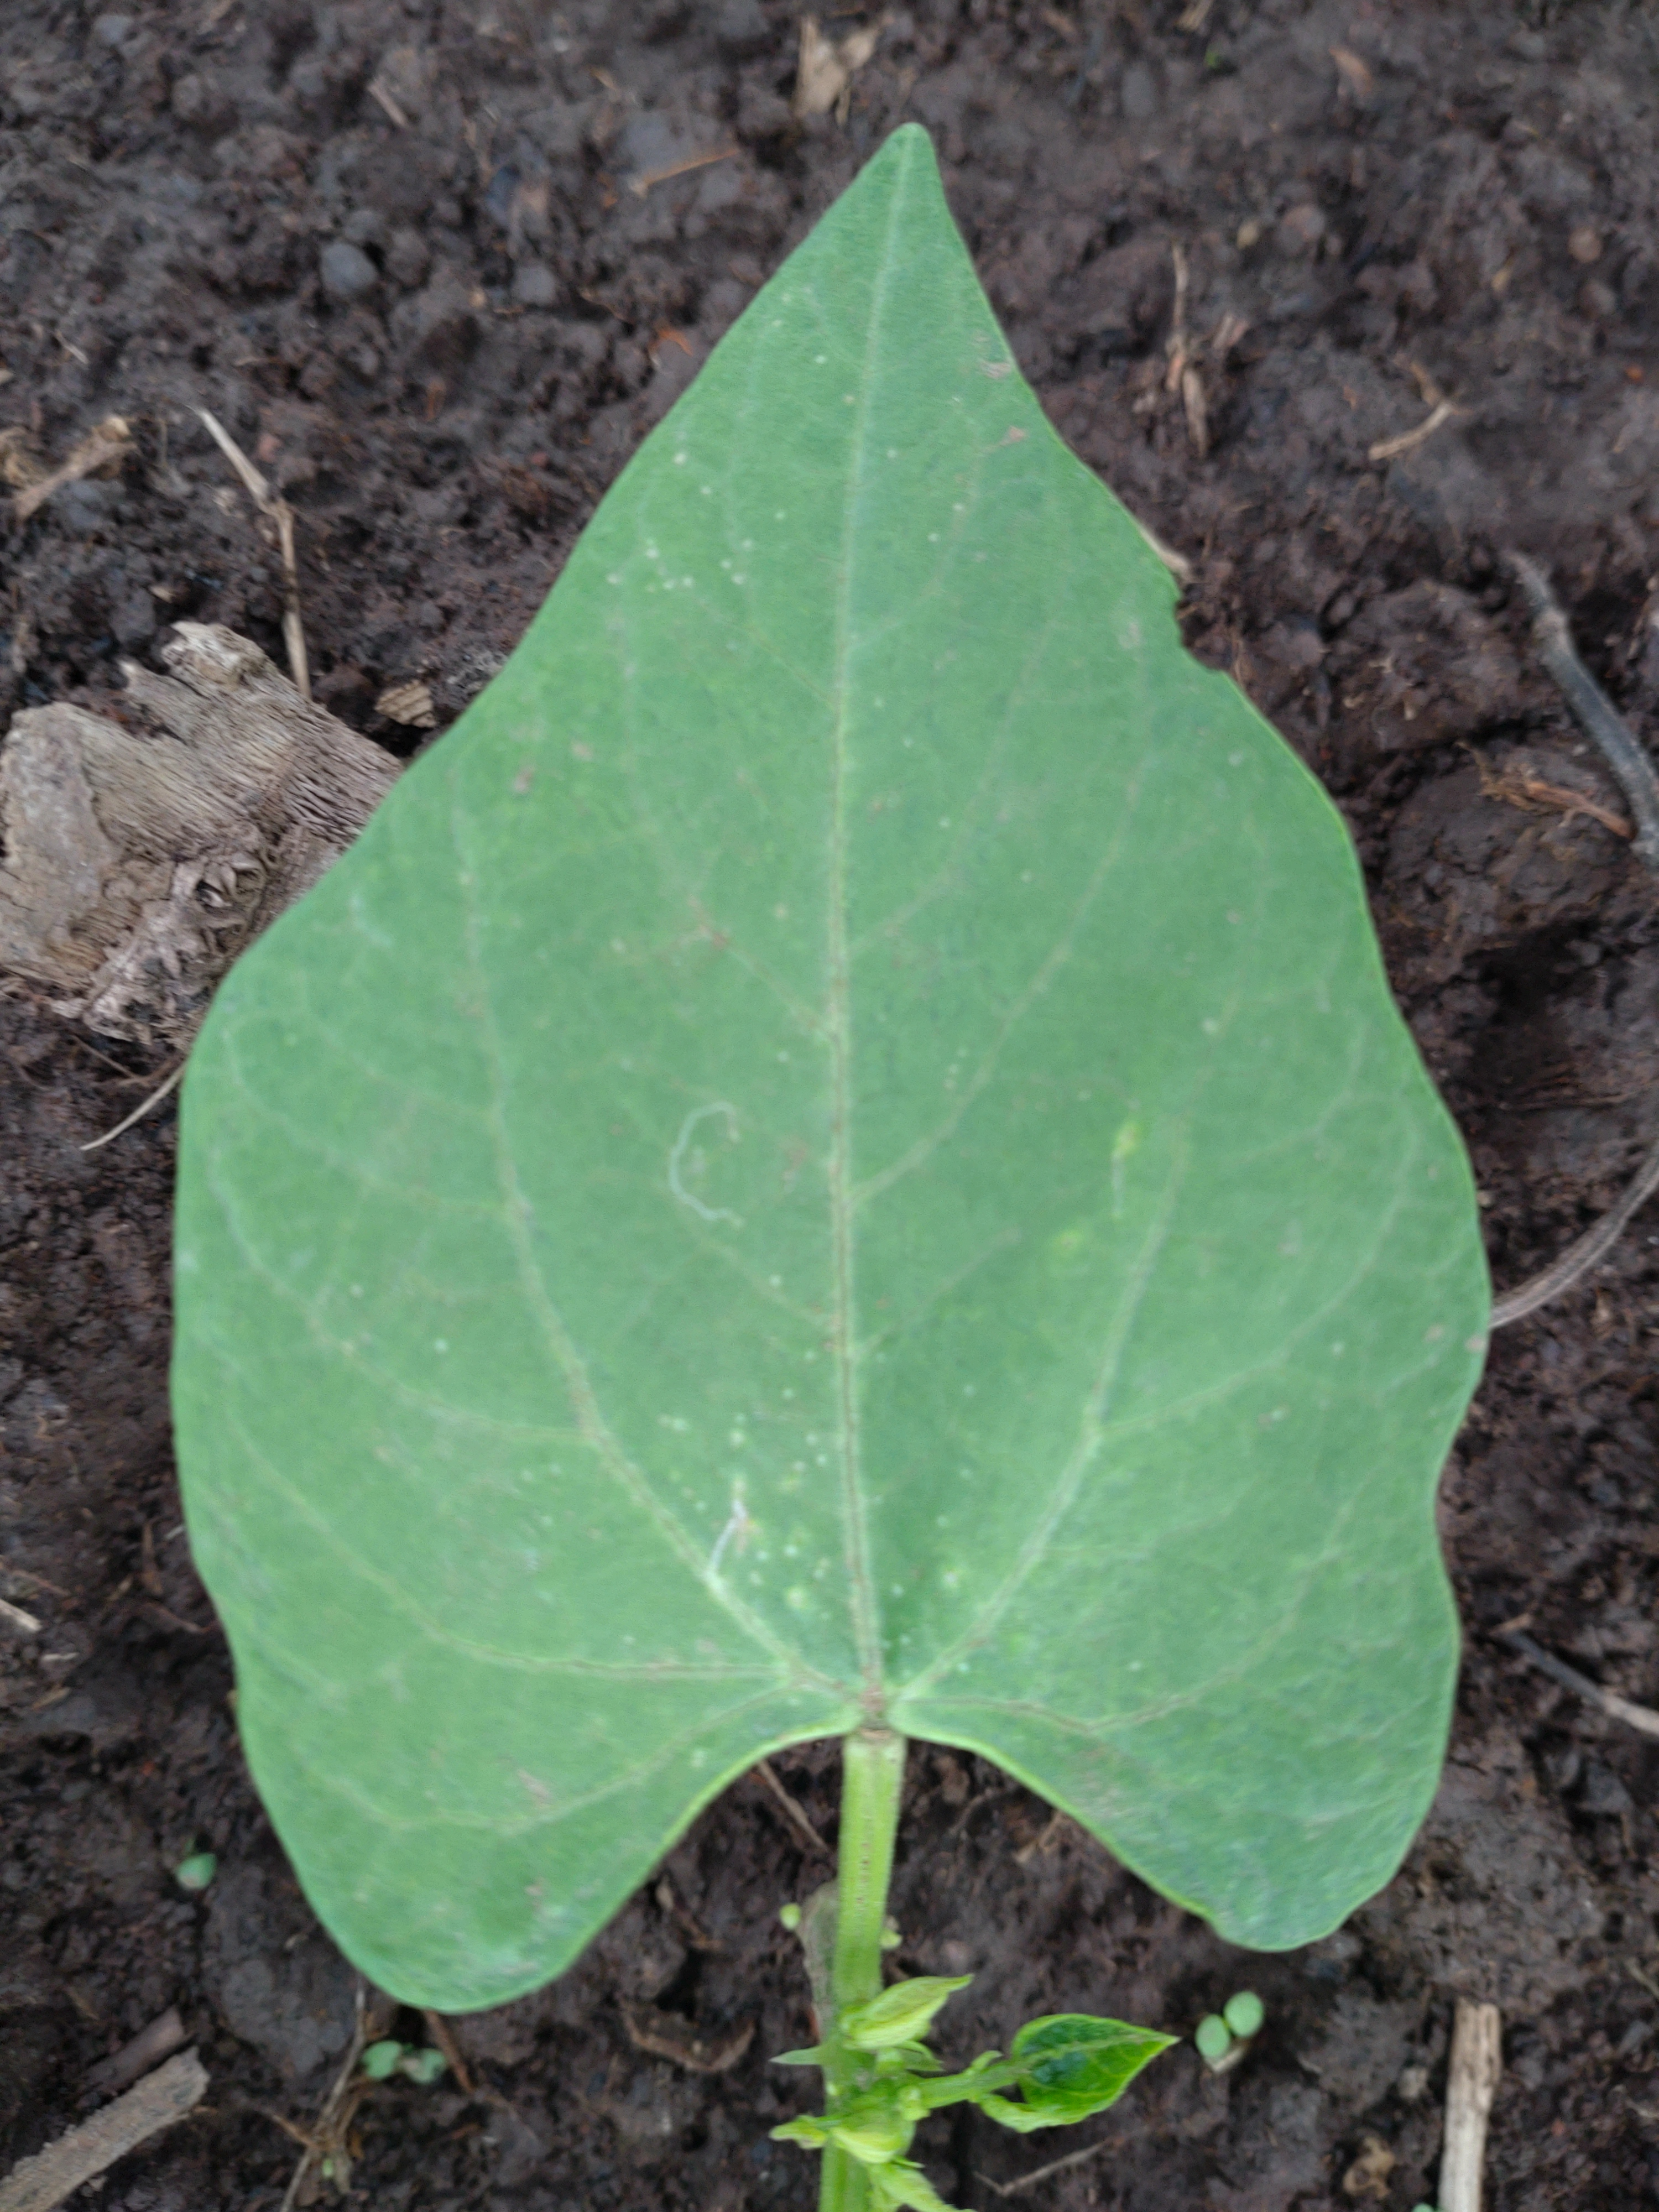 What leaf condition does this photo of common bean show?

healthy
